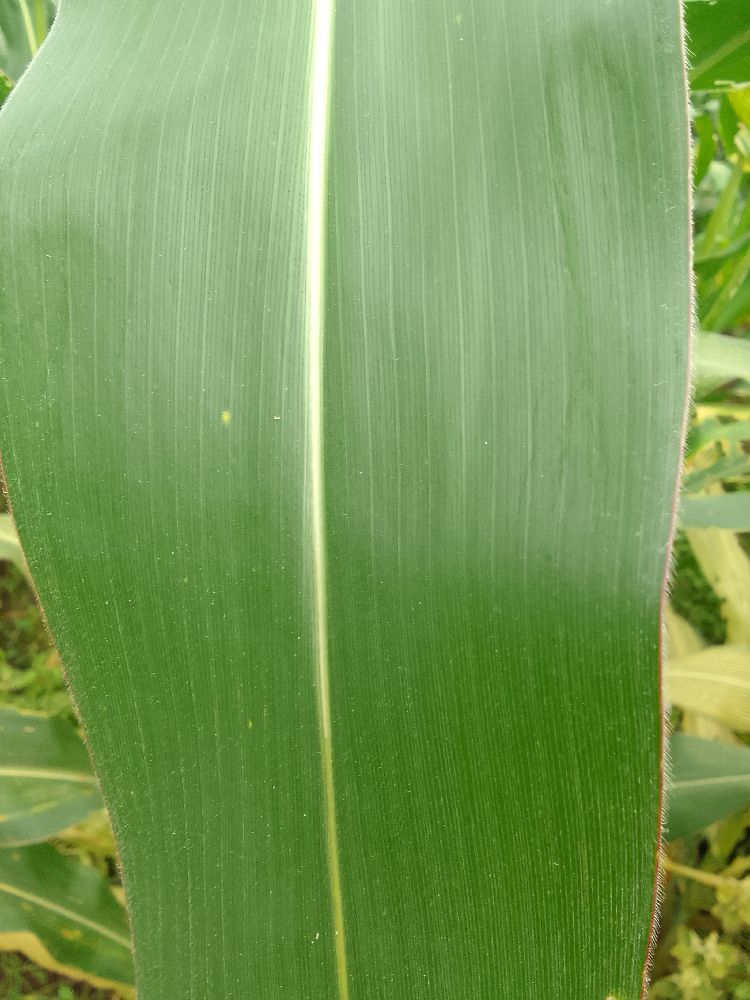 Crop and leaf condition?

maize, healthy
